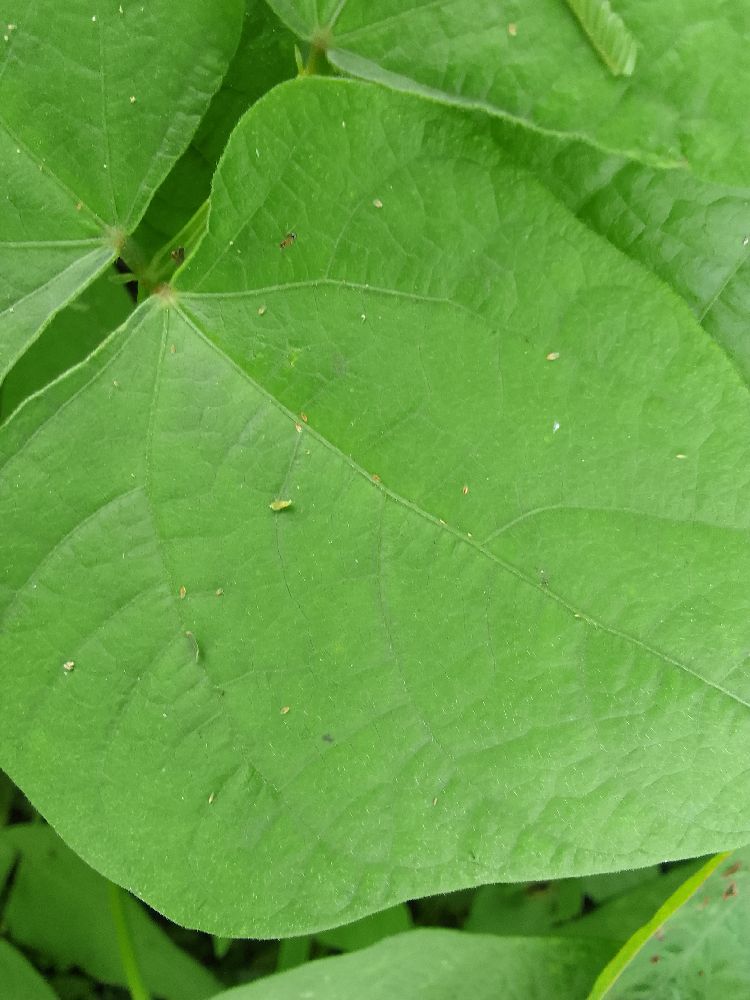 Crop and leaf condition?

common bean, healthy
